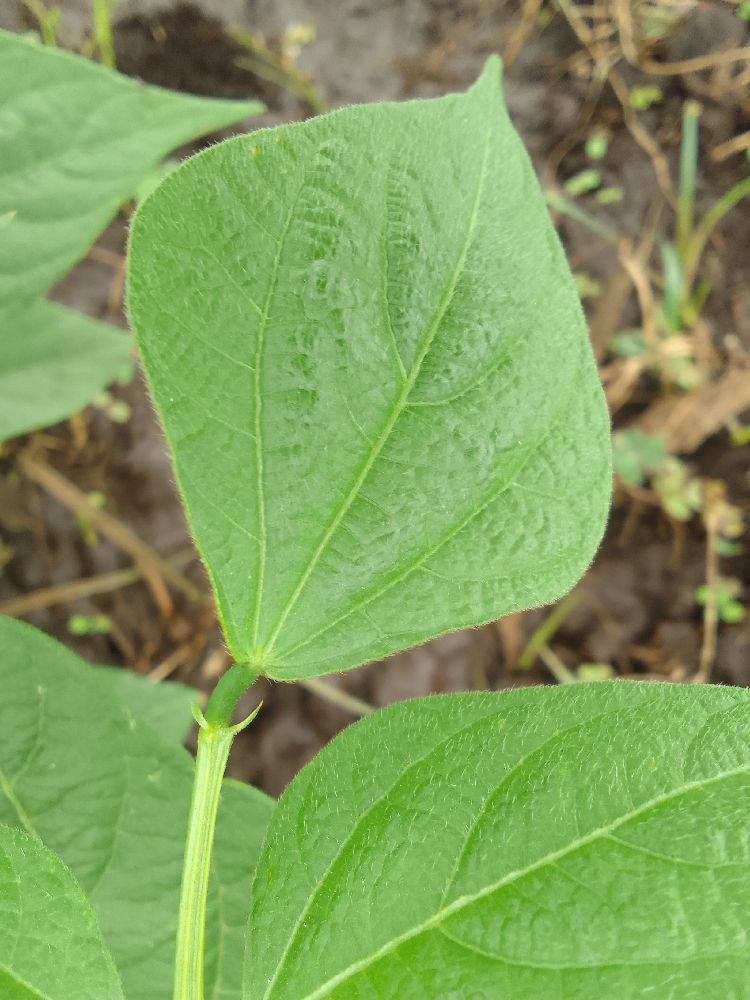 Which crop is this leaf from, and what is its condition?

common bean, healthy
